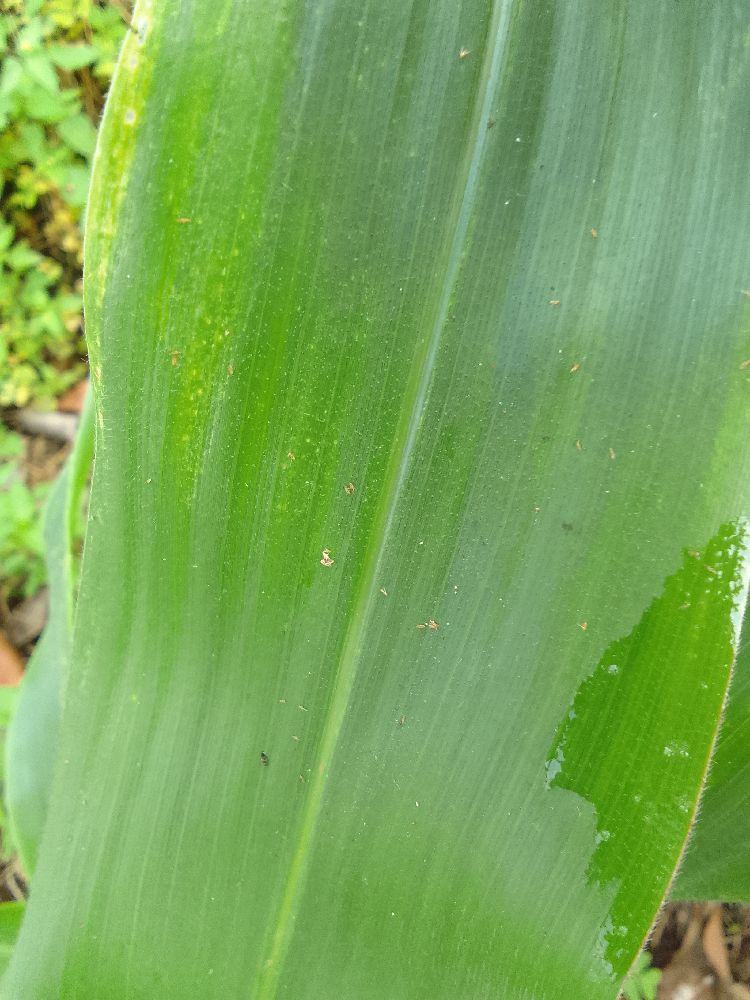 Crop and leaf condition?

maize, healthy
